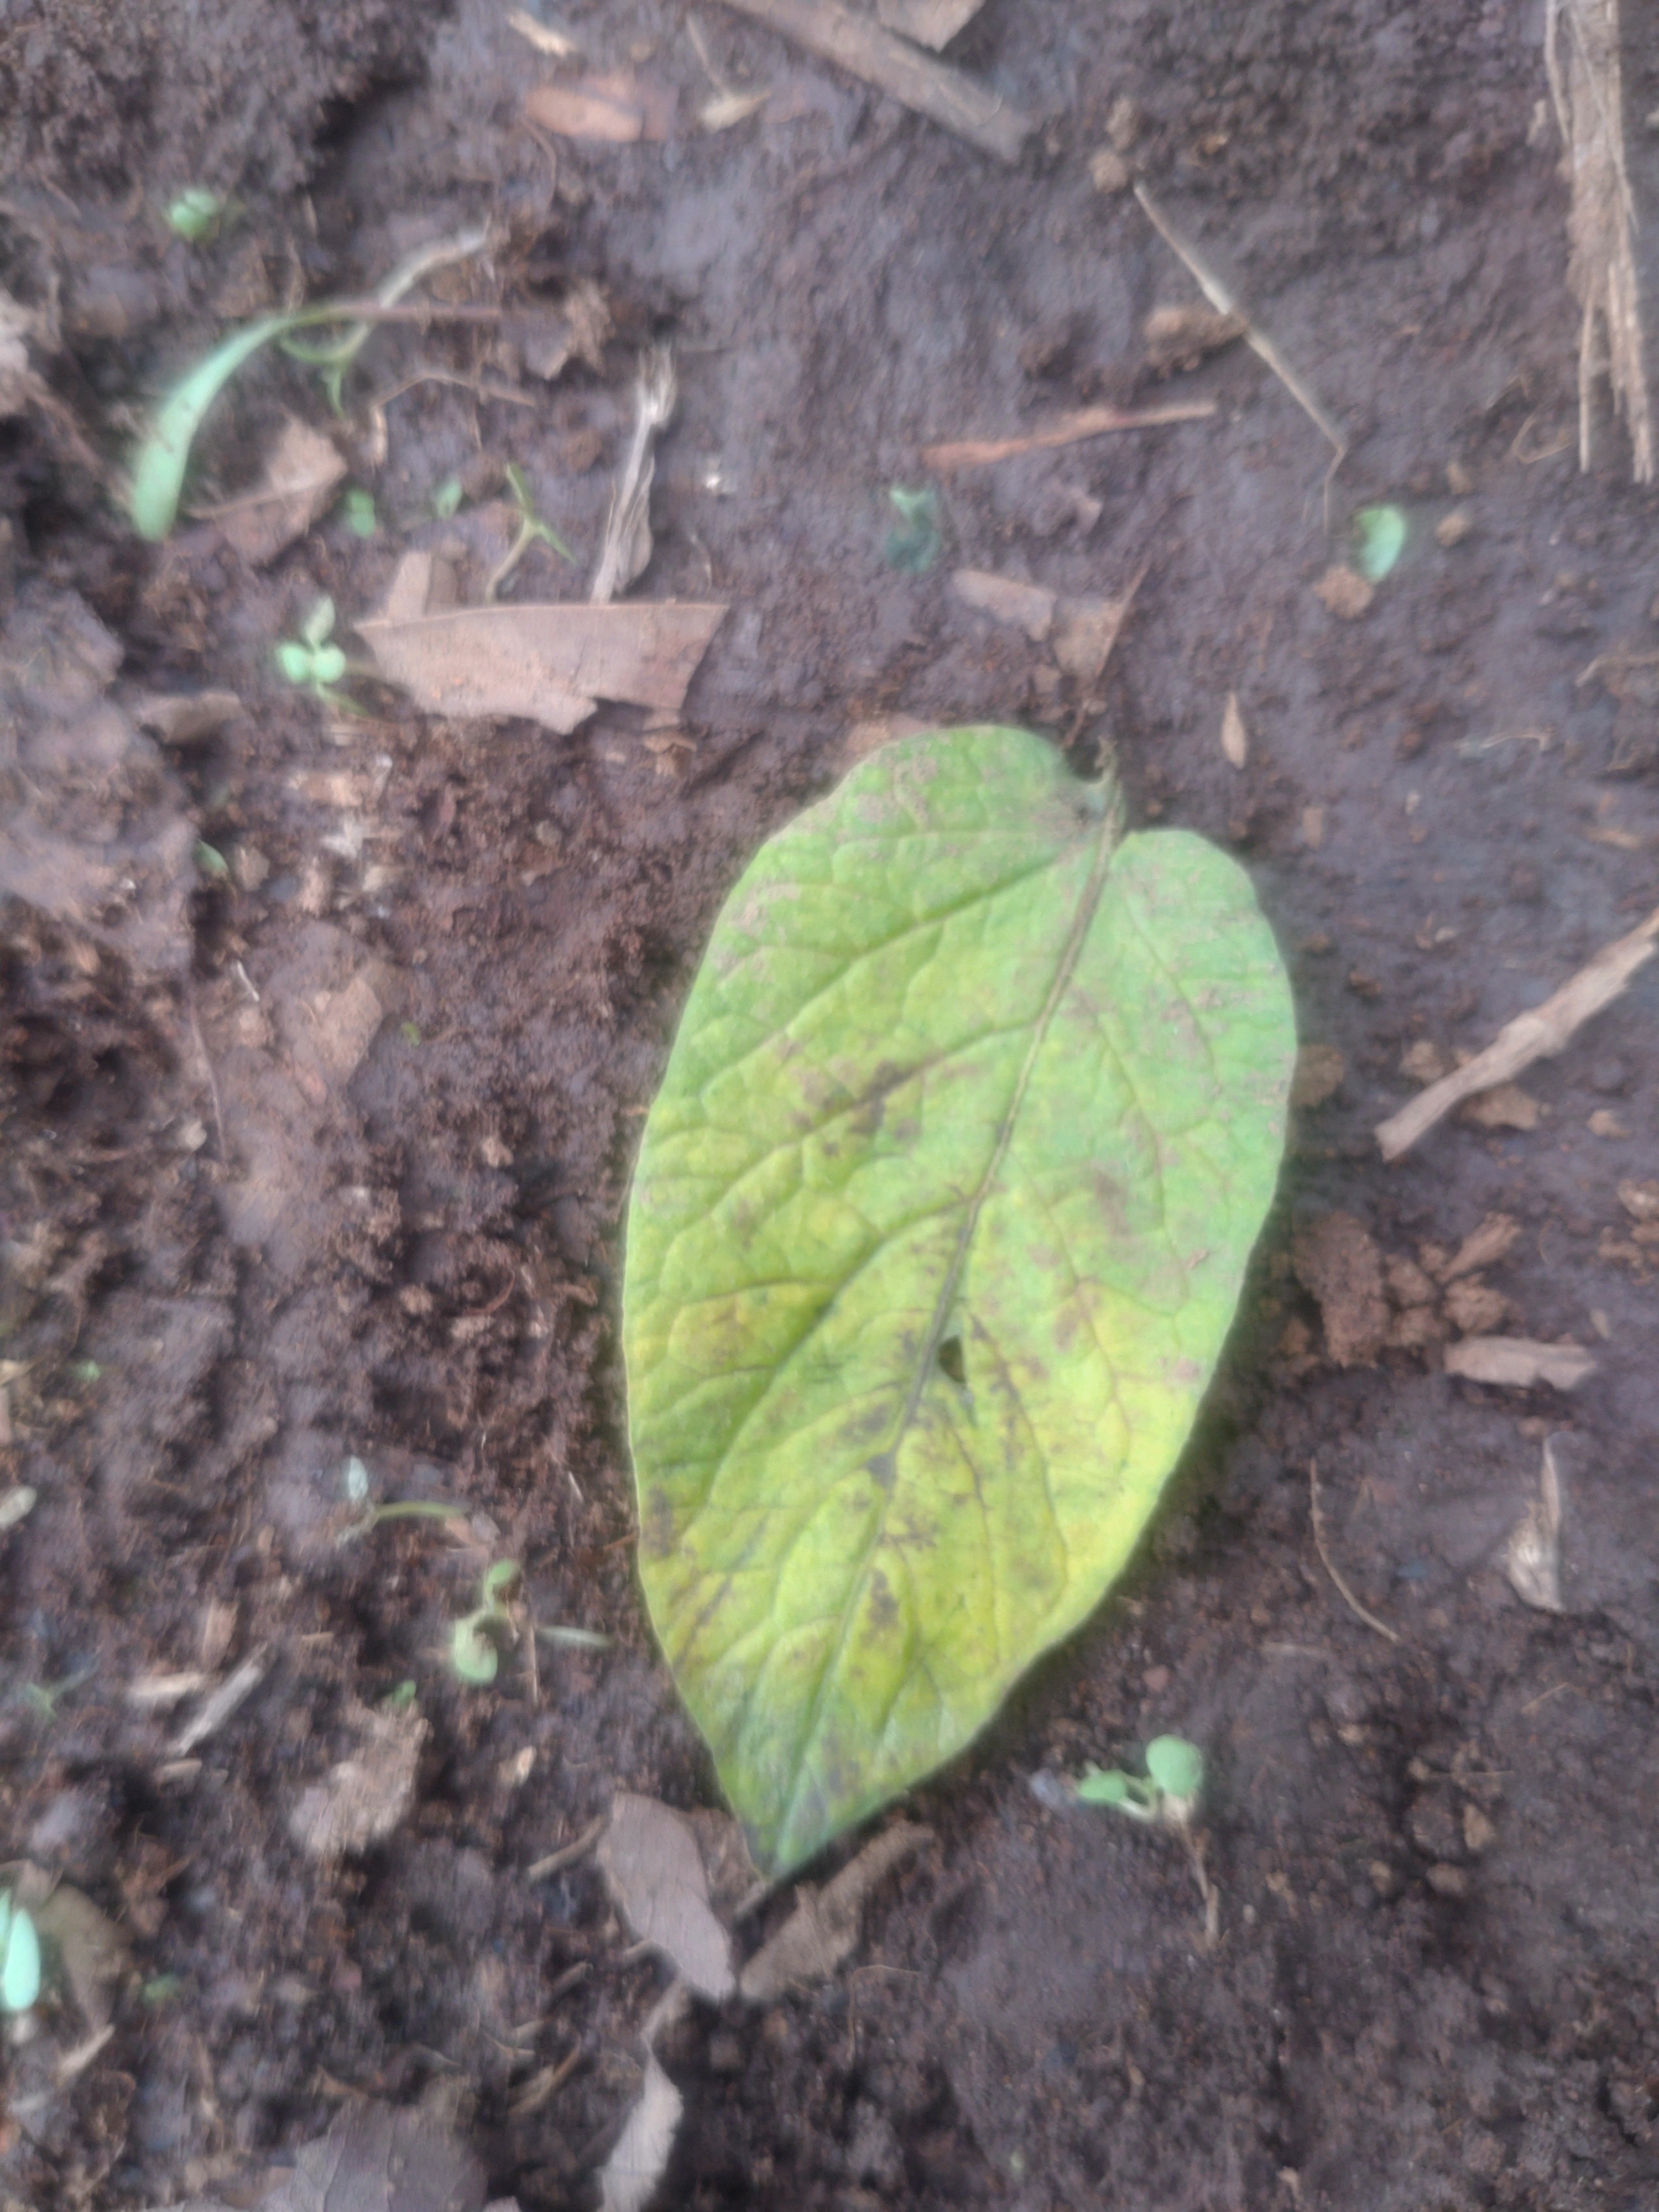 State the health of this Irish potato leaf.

late blight
